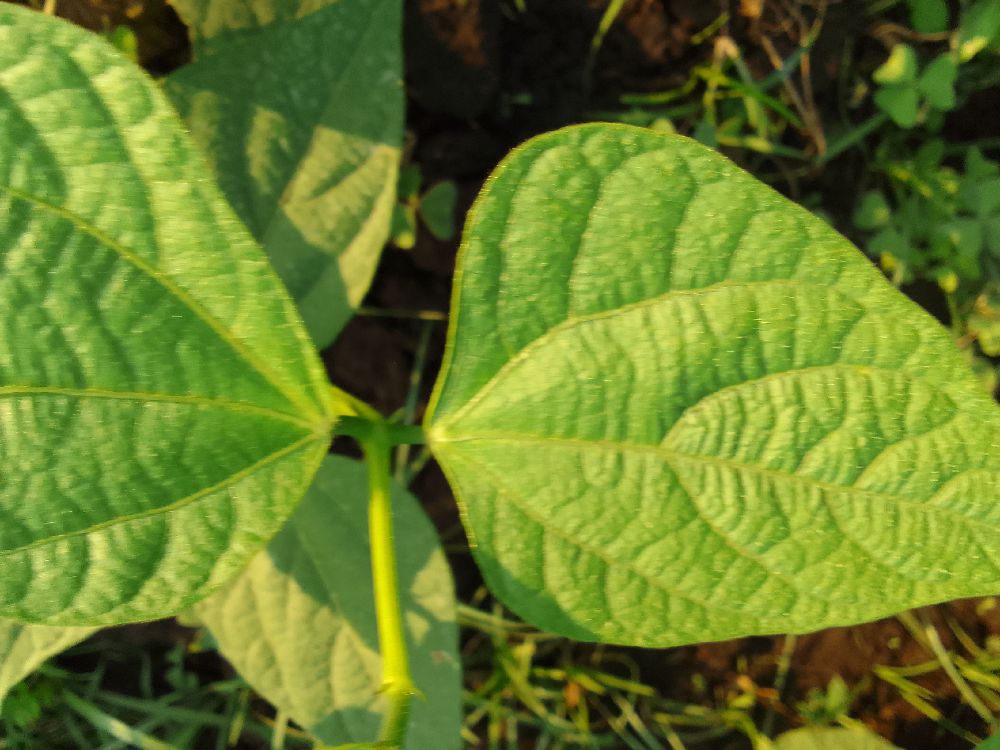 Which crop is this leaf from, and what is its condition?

common bean, healthy
